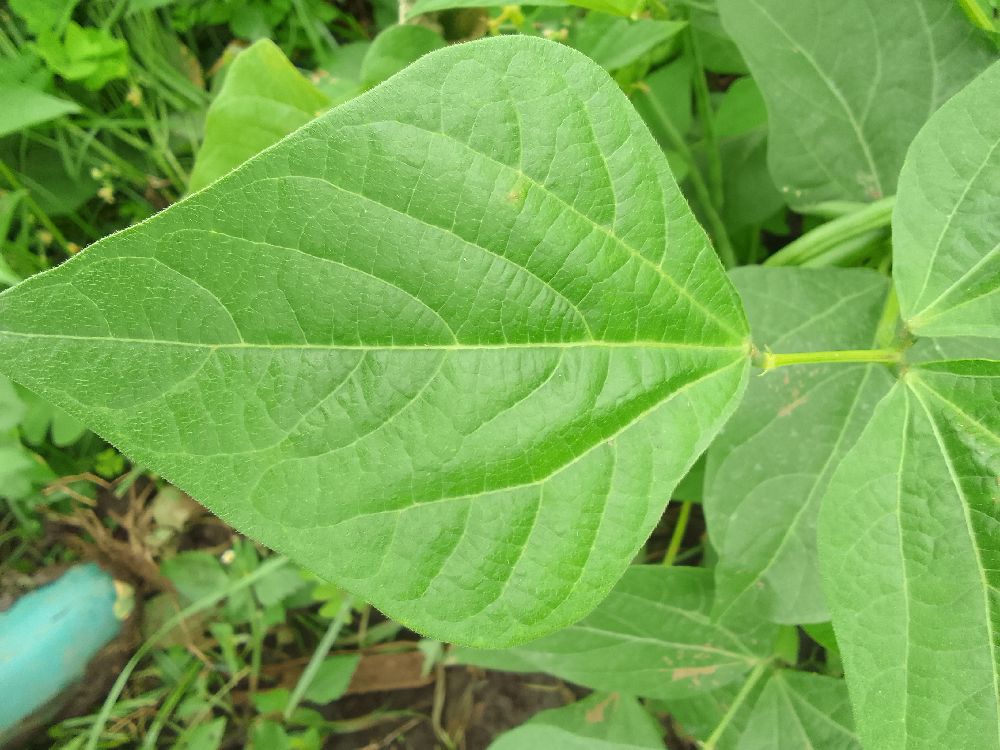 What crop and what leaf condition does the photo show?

common bean, healthy
